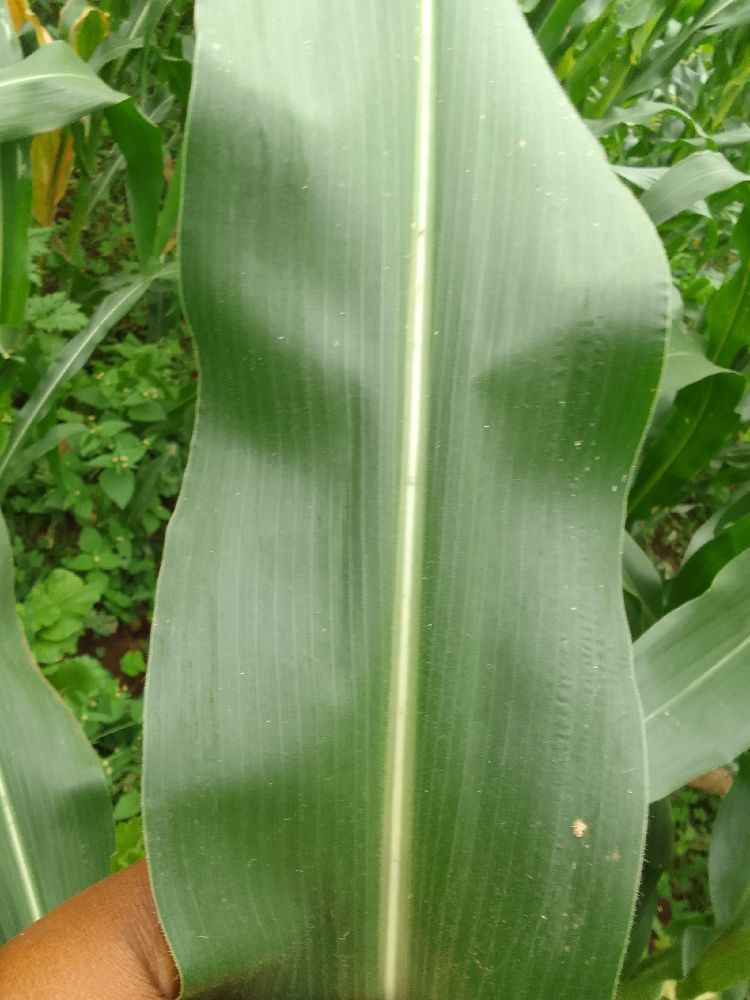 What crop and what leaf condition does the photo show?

maize, healthy
